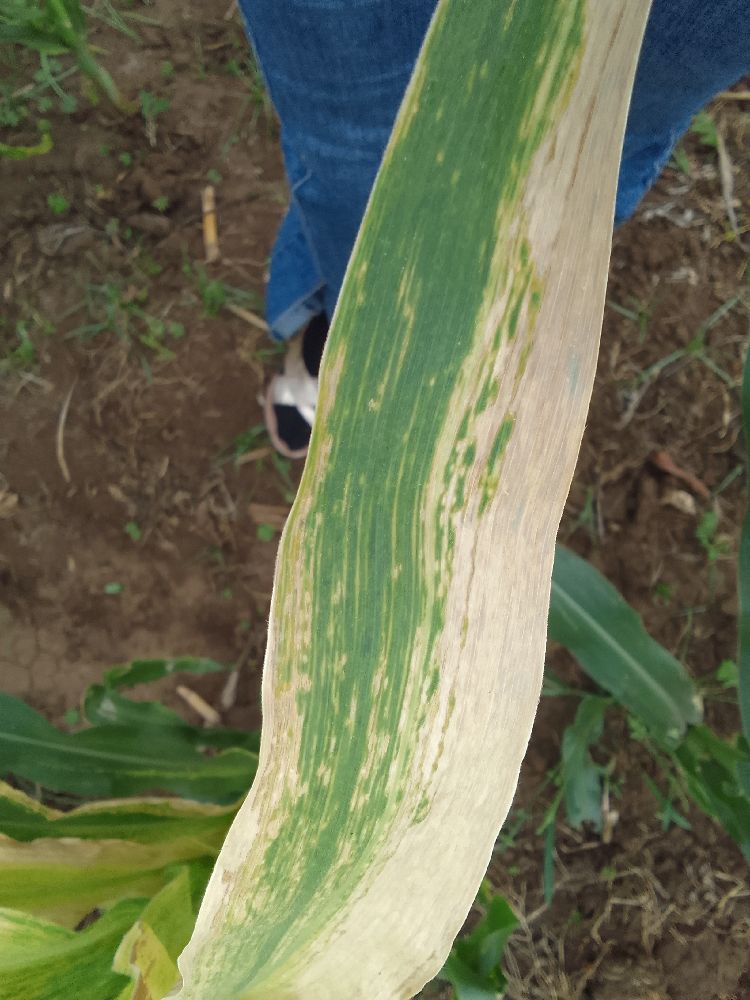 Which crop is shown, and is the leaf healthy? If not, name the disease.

maize, maize lethal necrosis
